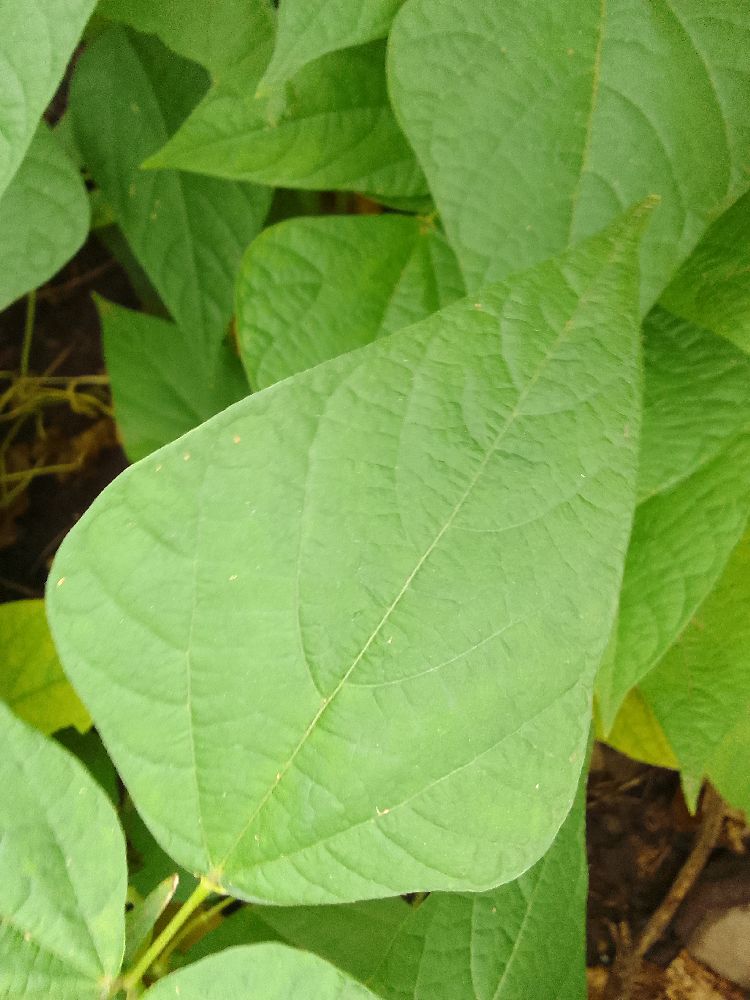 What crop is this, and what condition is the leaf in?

common bean, healthy
